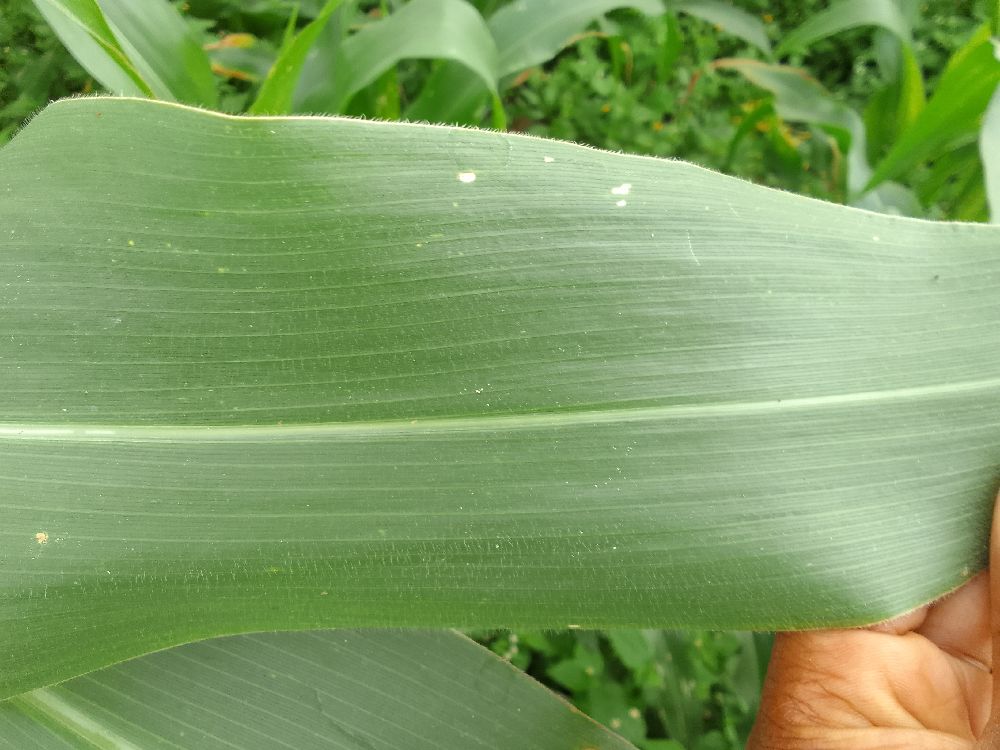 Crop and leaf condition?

maize, healthy
